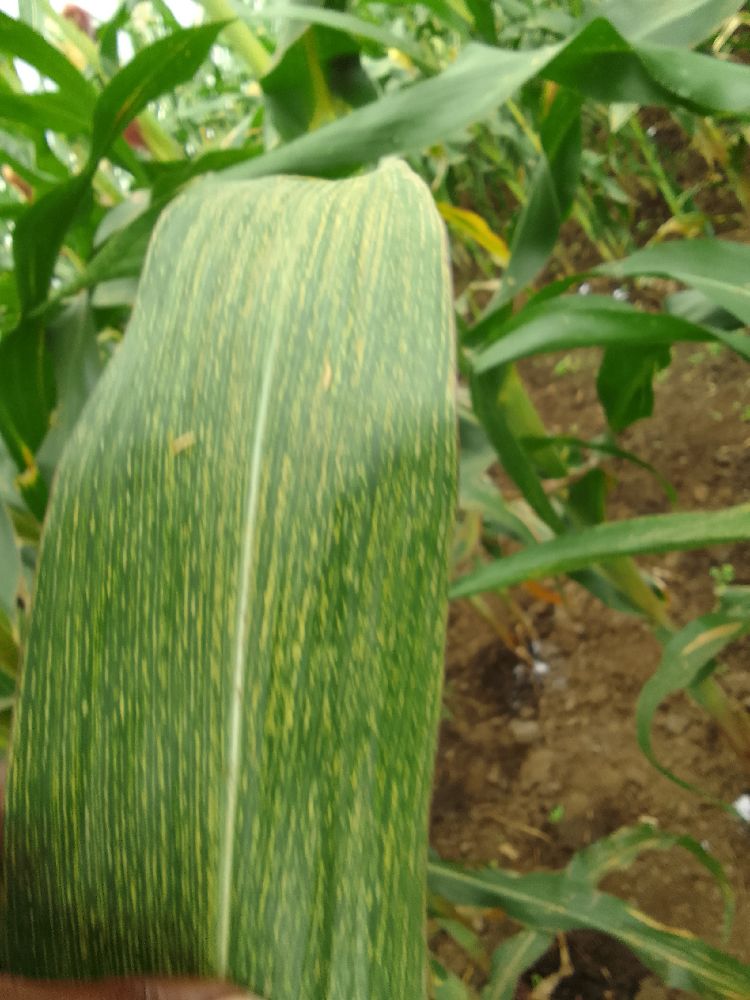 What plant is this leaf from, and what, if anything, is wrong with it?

maize, maize streak virus
